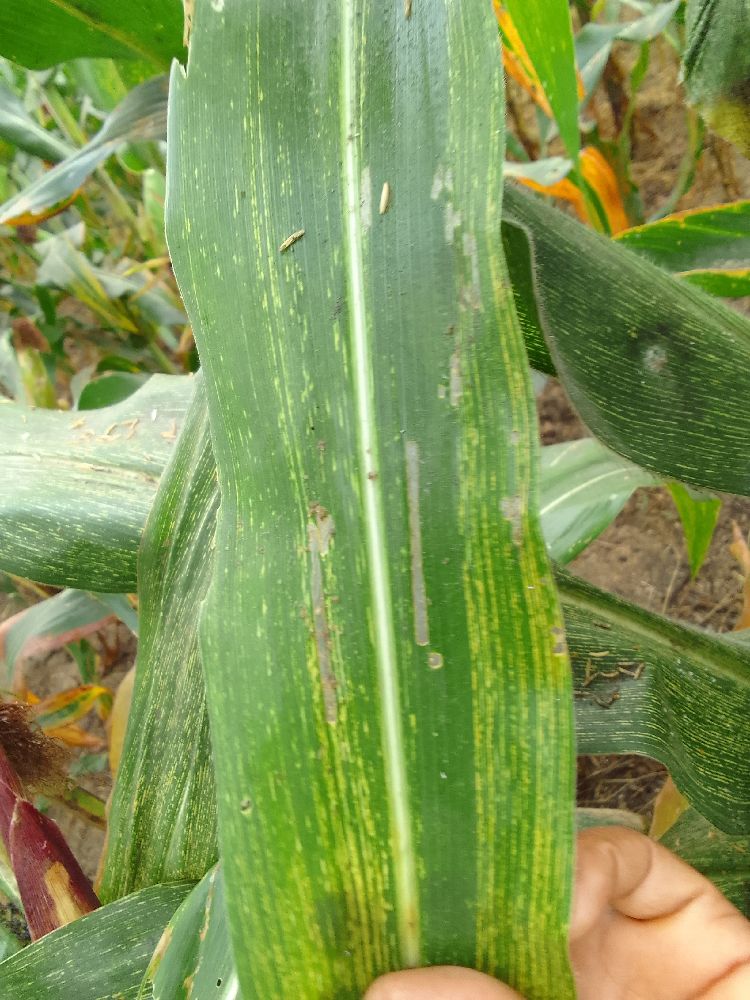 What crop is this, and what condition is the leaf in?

maize, maize streak virus
